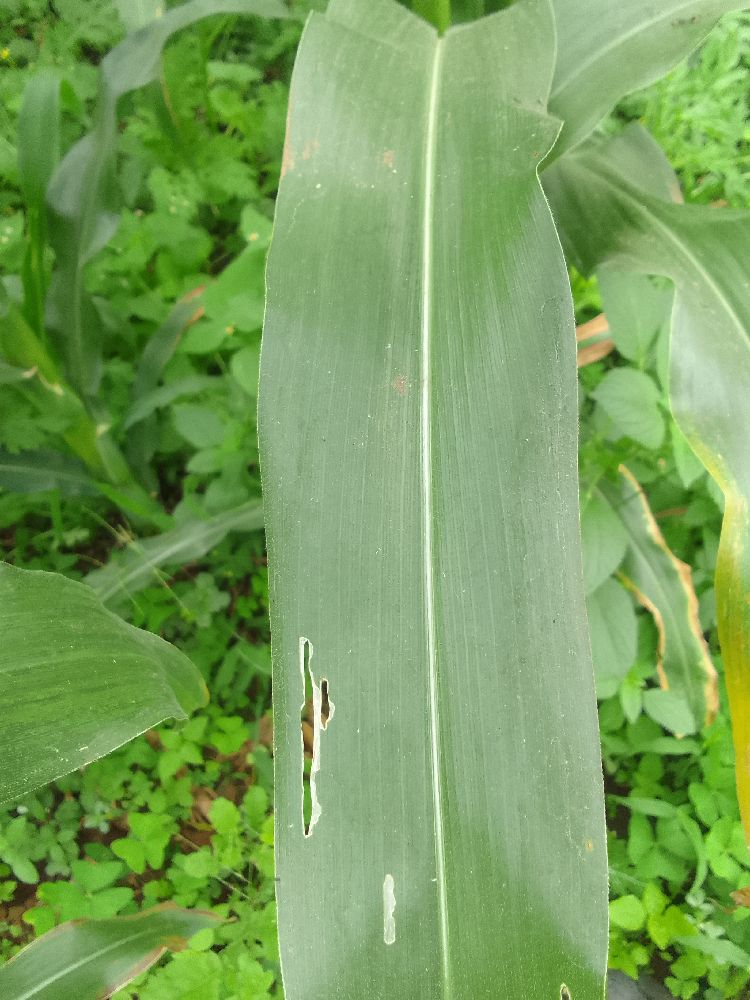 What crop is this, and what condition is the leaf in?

maize, healthy
